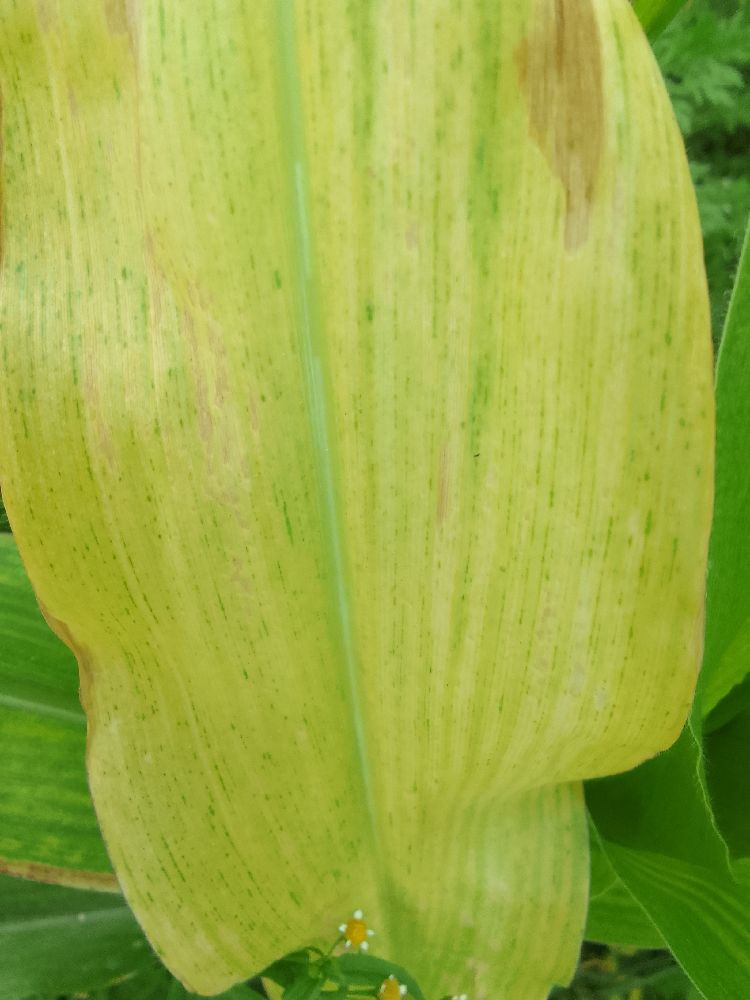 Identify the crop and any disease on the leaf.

maize, maize lethal necrosis
